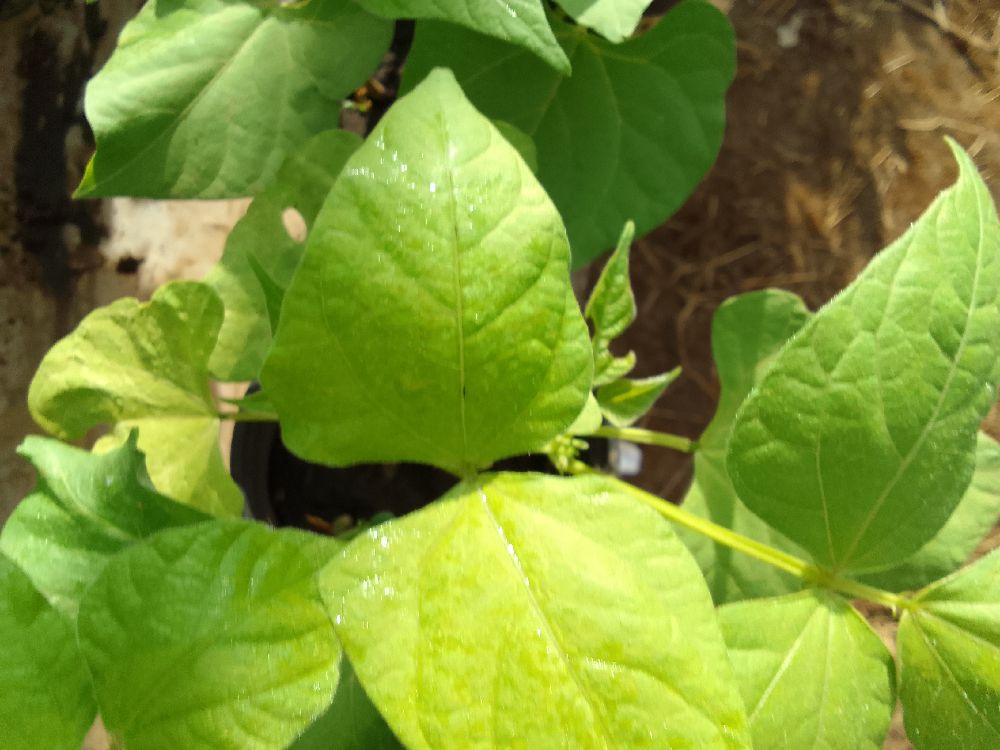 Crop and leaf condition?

common bean, healthy
